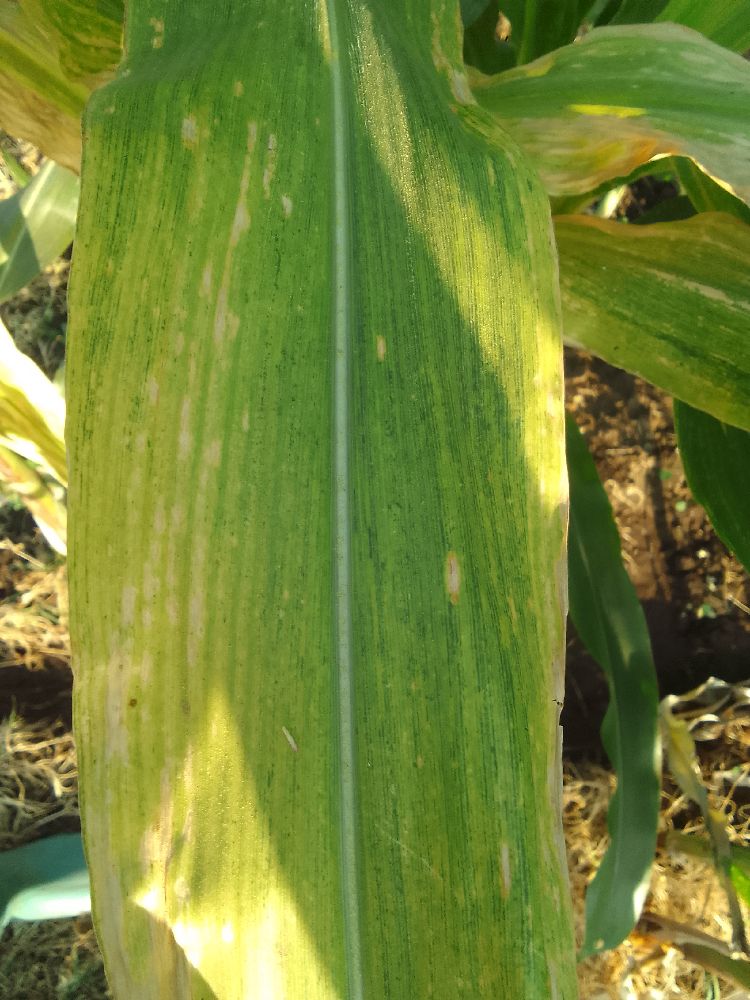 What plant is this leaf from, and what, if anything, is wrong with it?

maize, maize lethal necrosis
